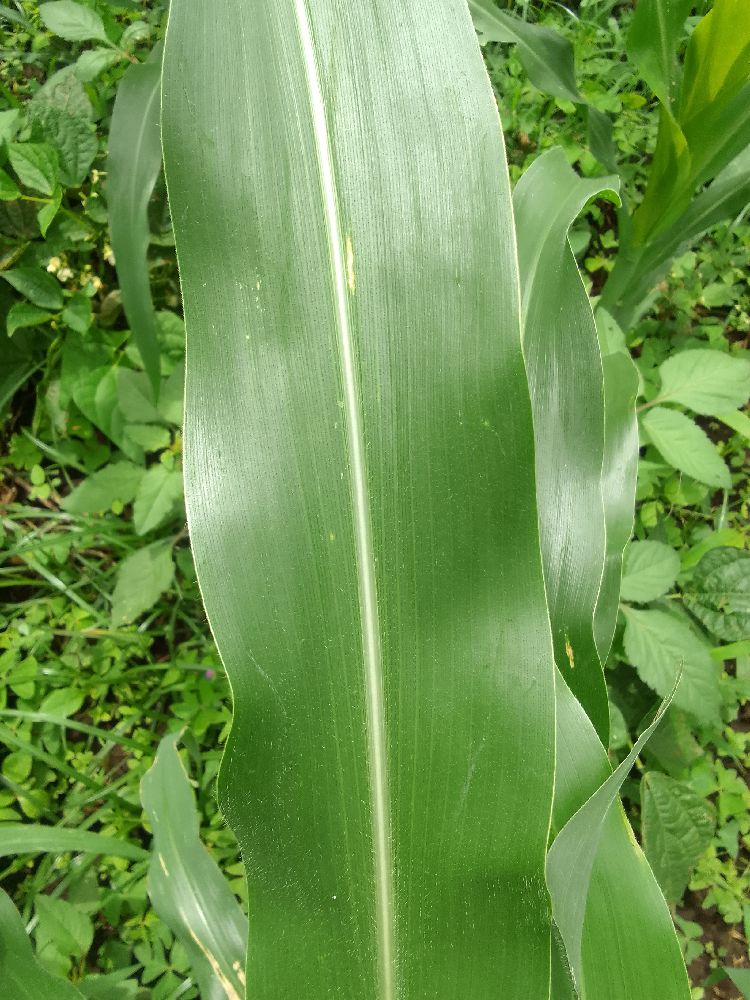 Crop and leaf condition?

maize, healthy
